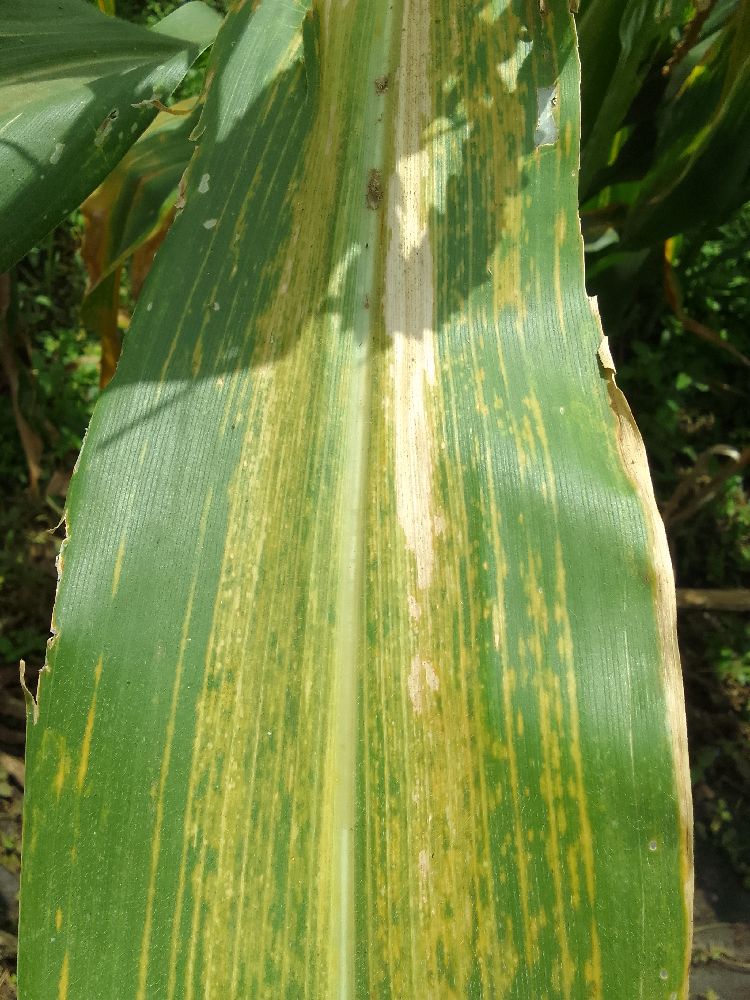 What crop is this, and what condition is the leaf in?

maize, maize lethal necrosis
